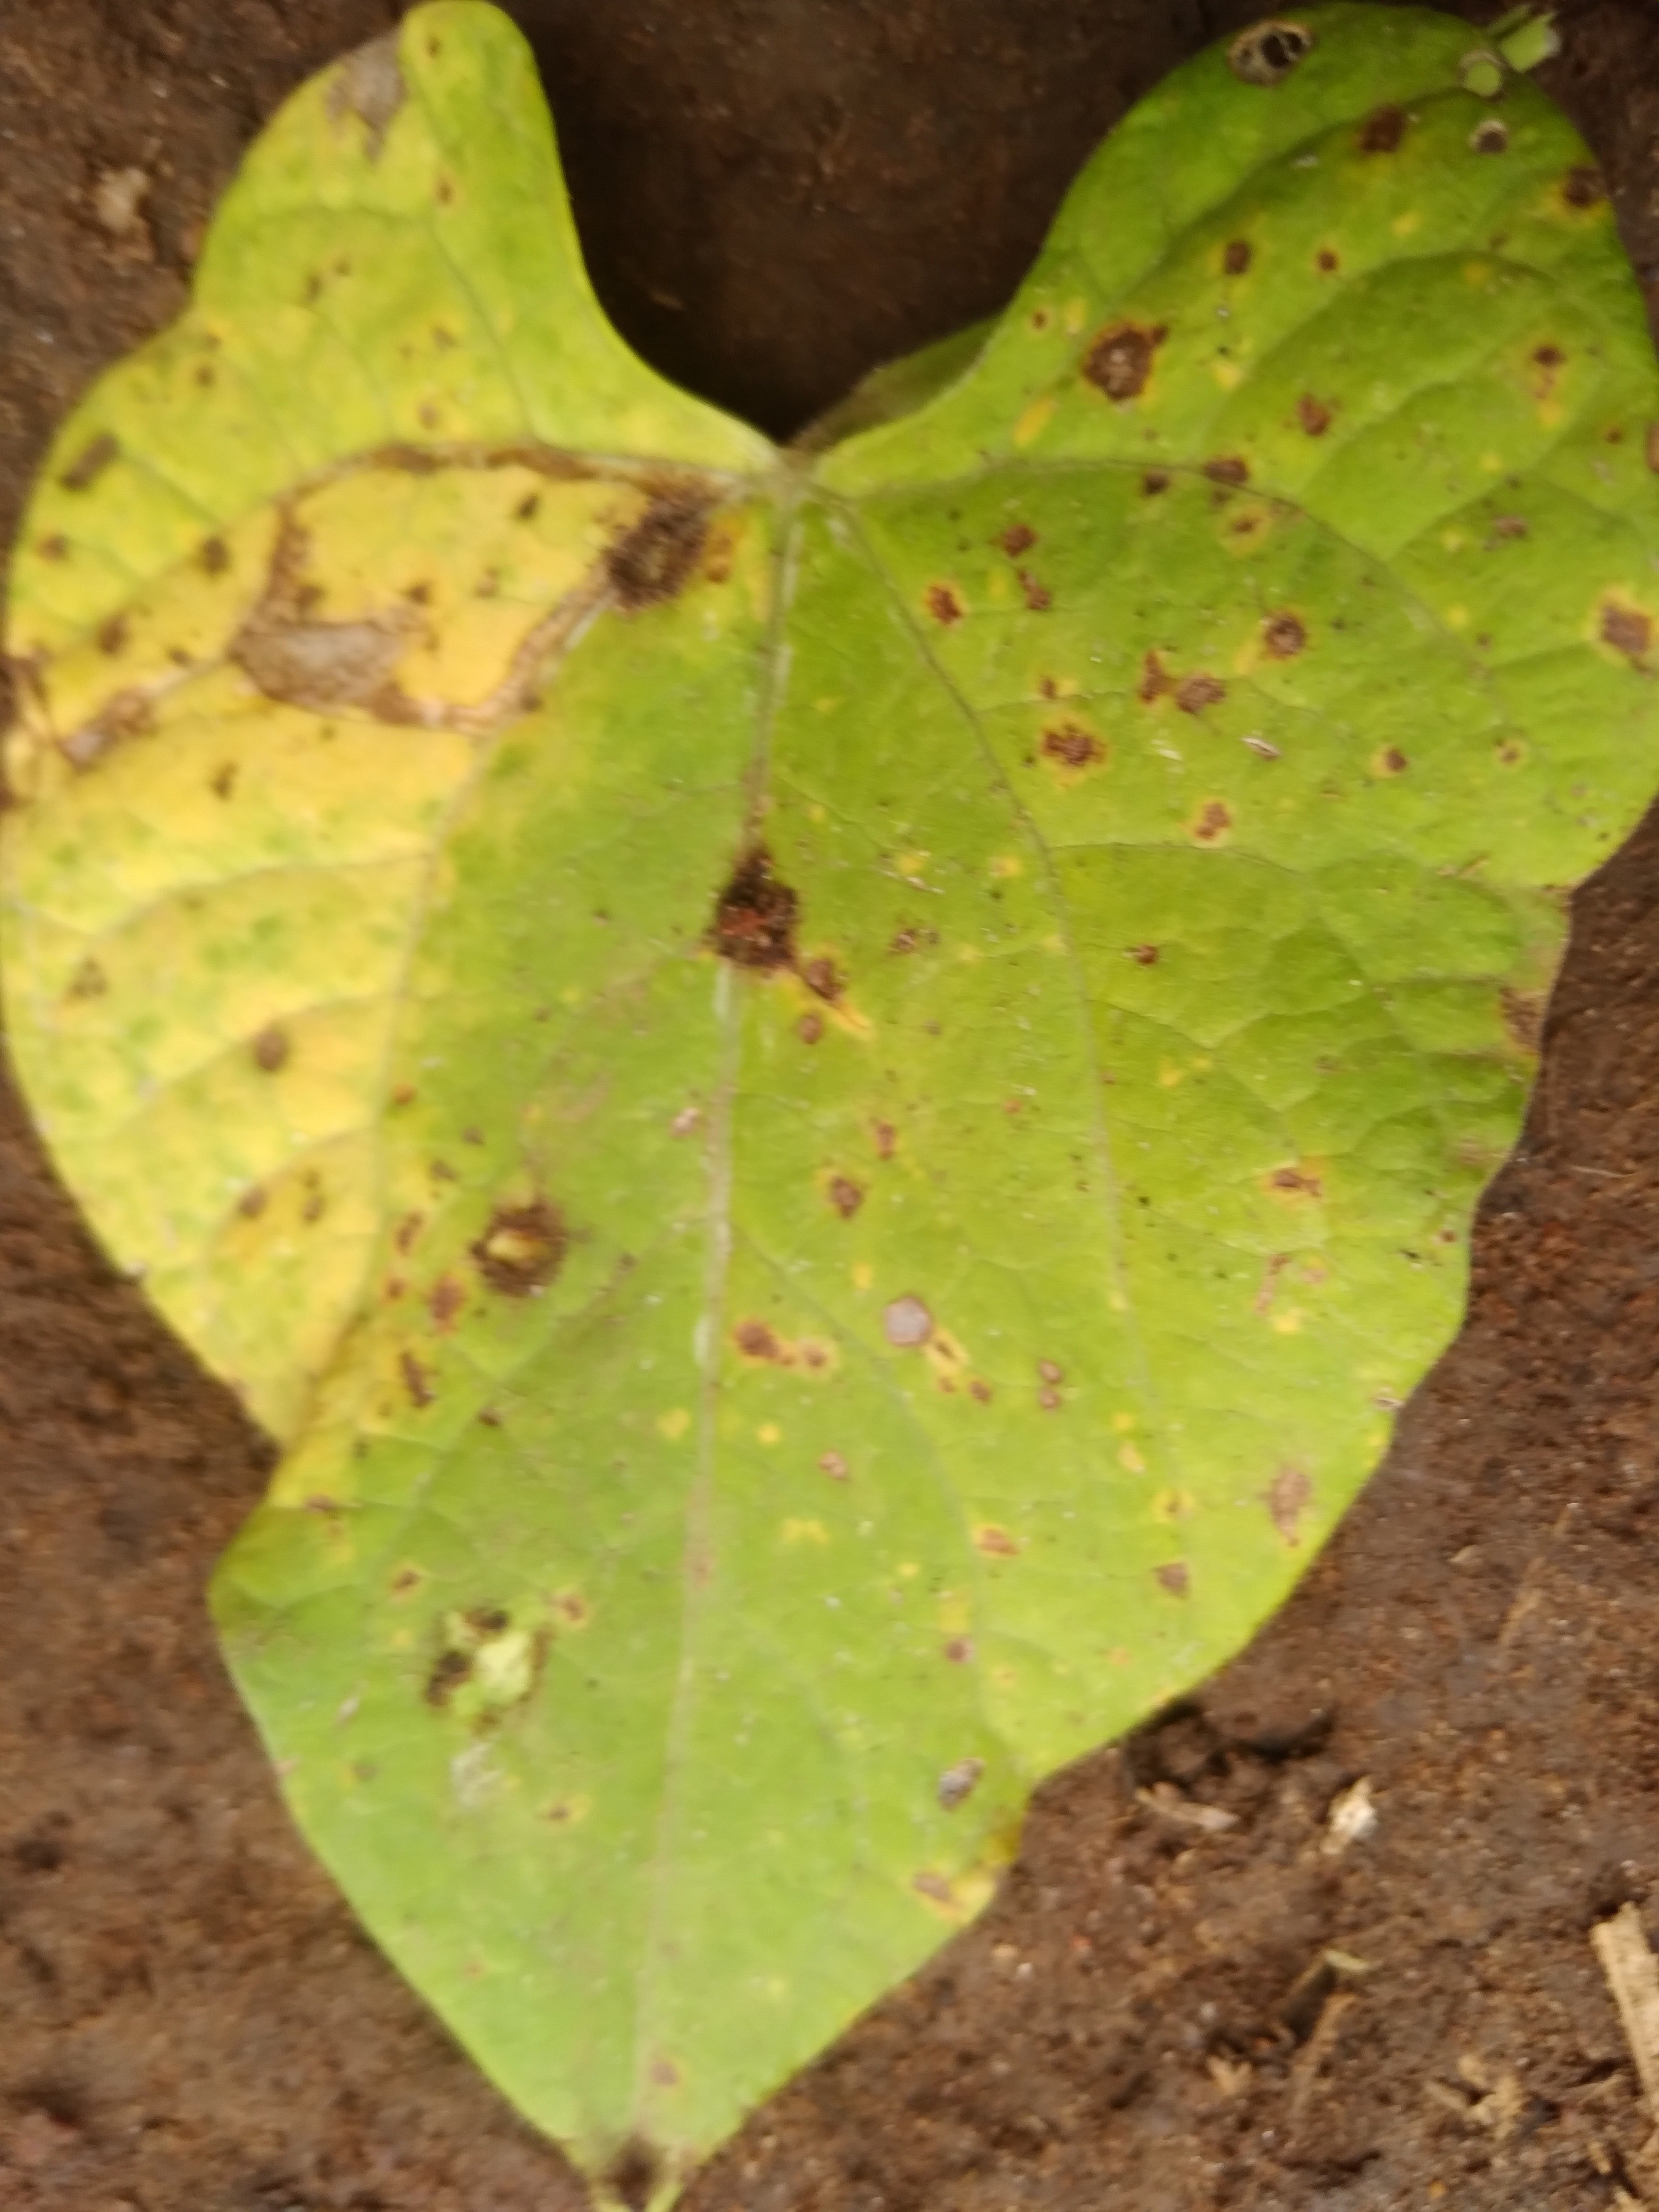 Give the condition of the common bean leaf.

rust
